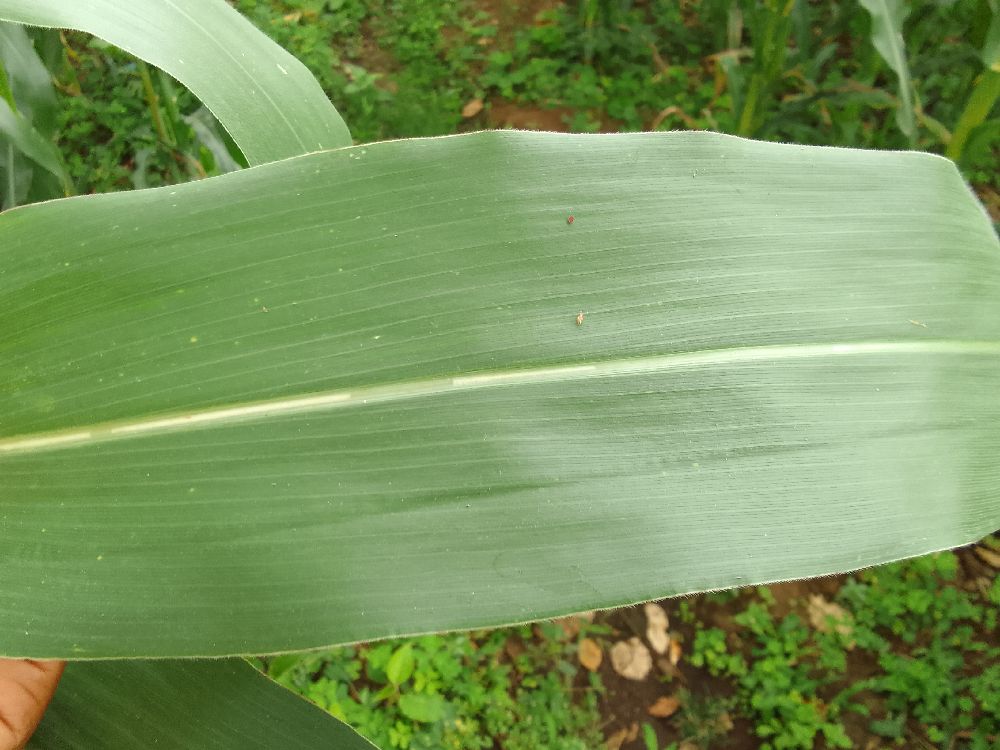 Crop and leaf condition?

maize, healthy
